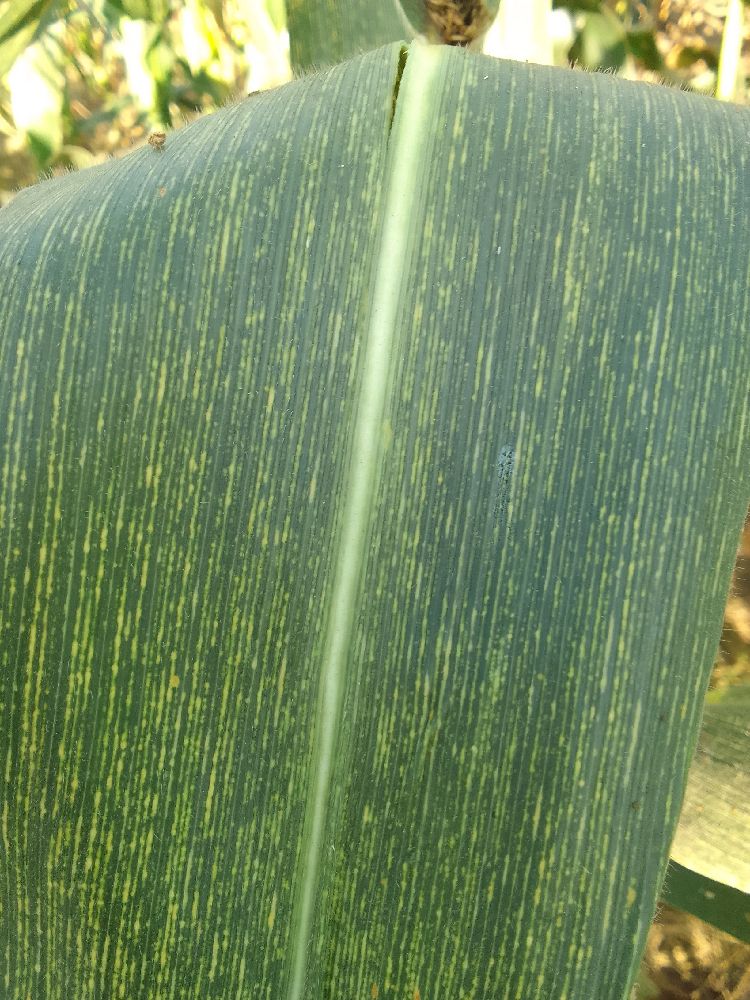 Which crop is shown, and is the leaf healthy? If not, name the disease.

maize, maize streak virus
